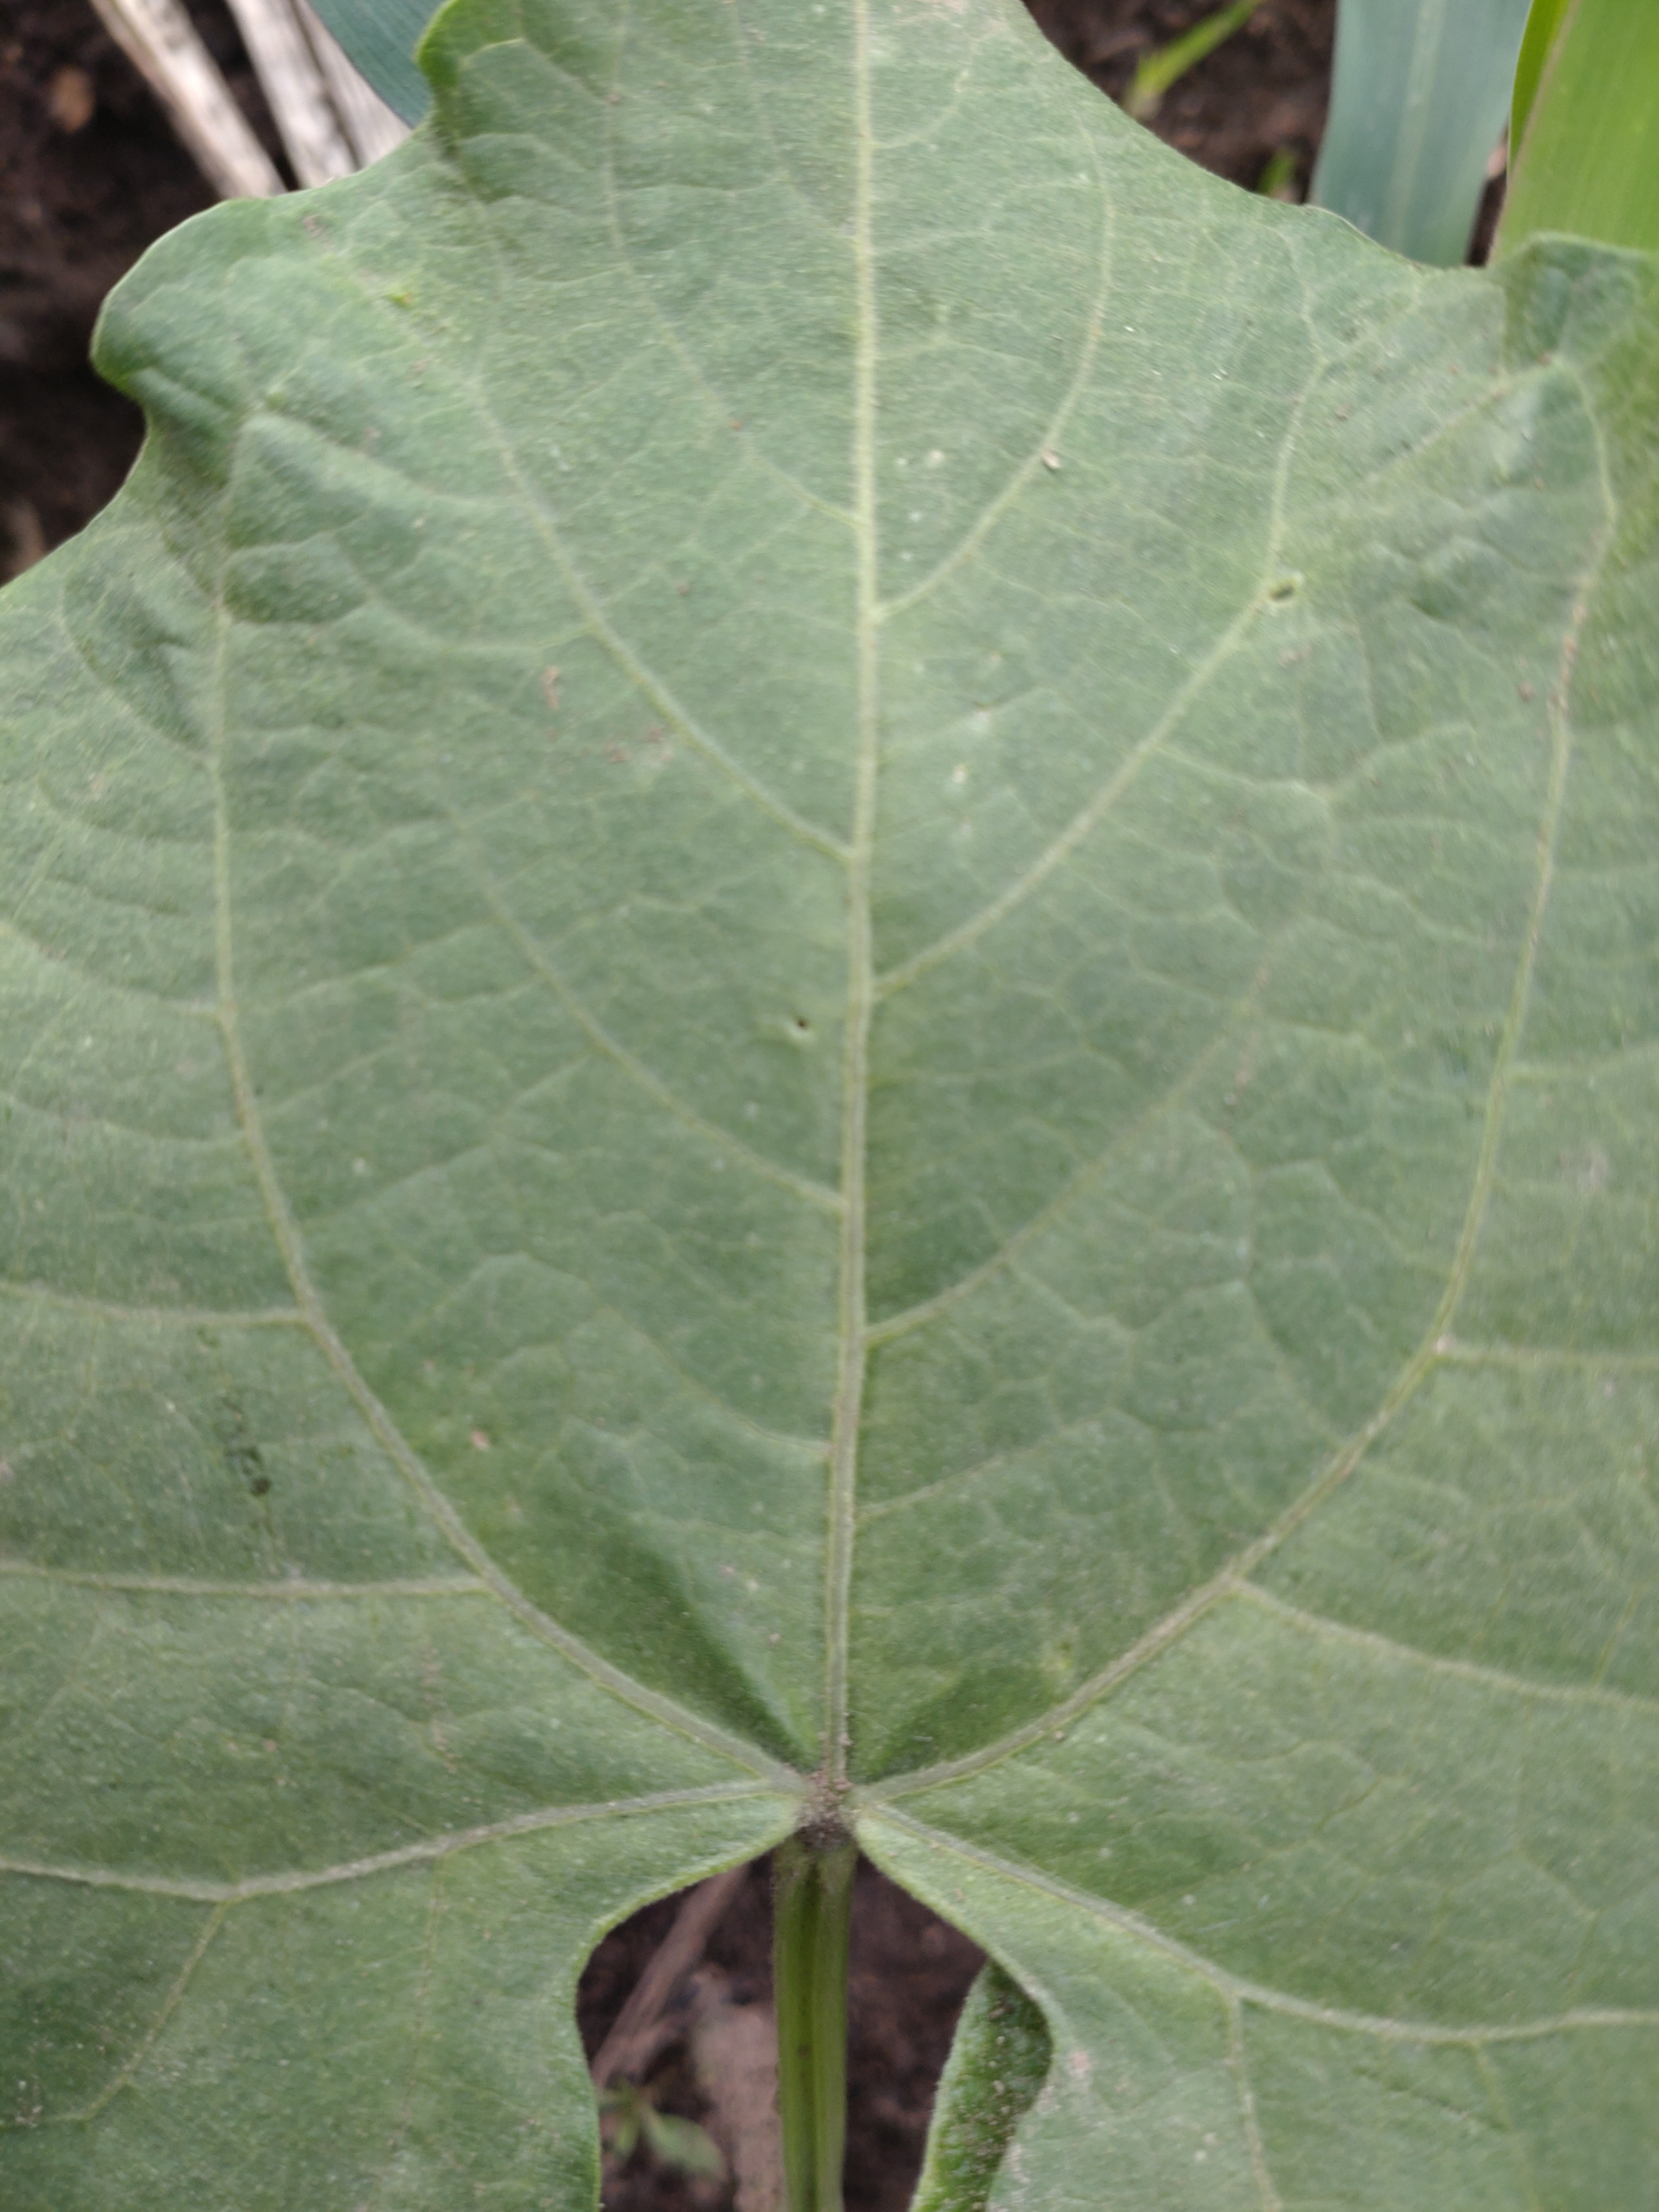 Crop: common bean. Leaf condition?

healthy
